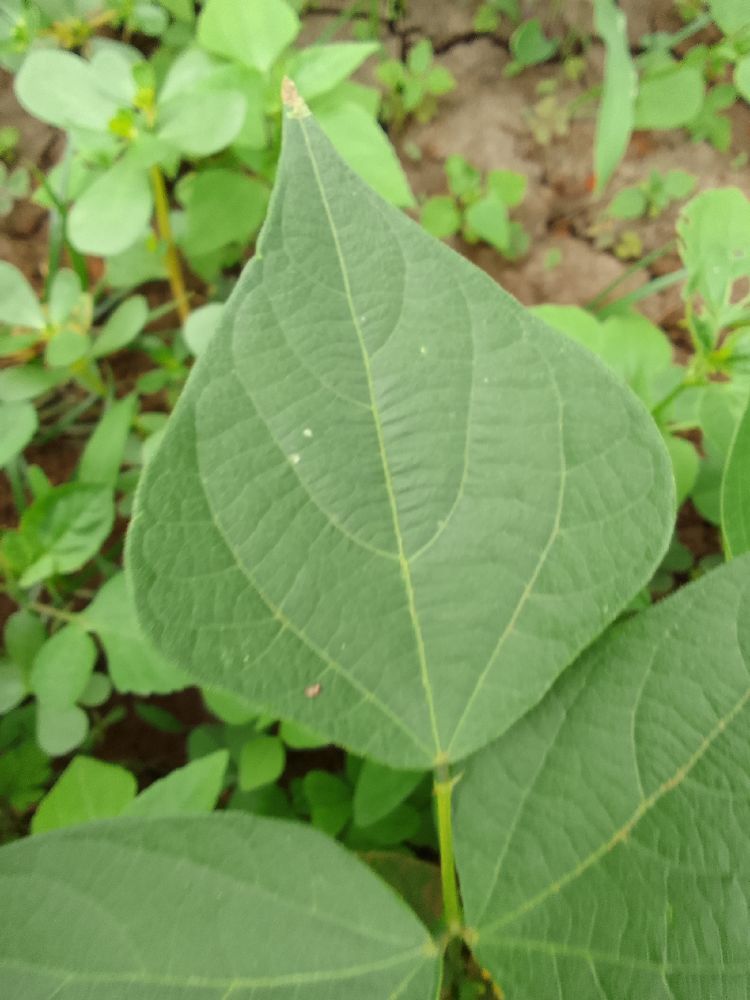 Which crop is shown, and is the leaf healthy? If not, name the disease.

common bean, healthy
